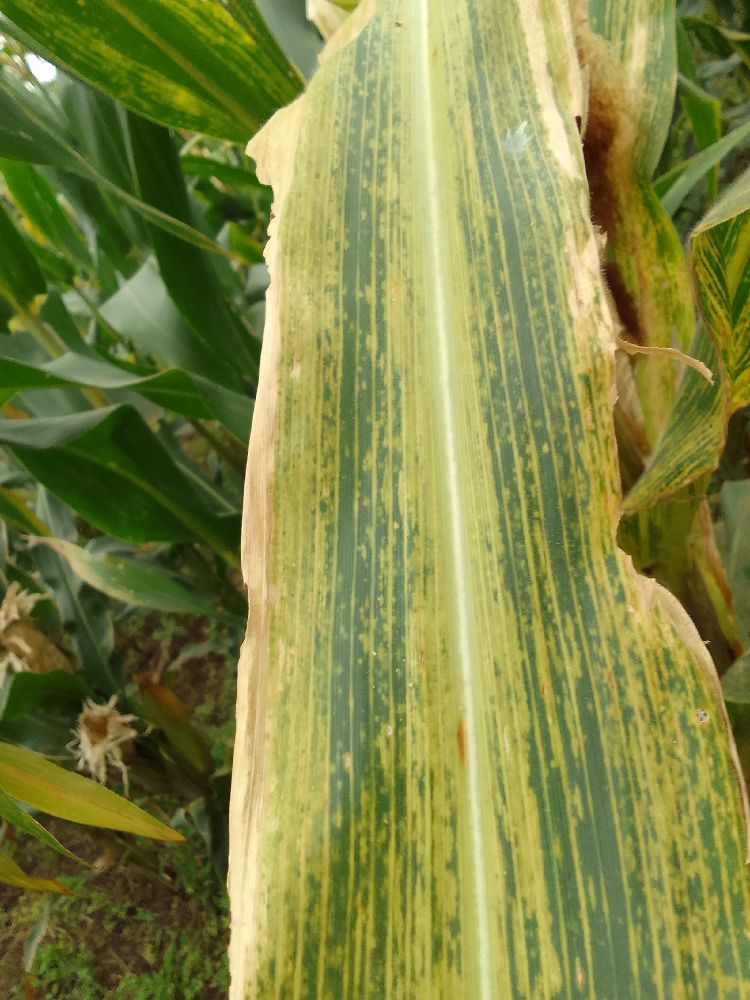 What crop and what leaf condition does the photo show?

maize, maize lethal necrosis
